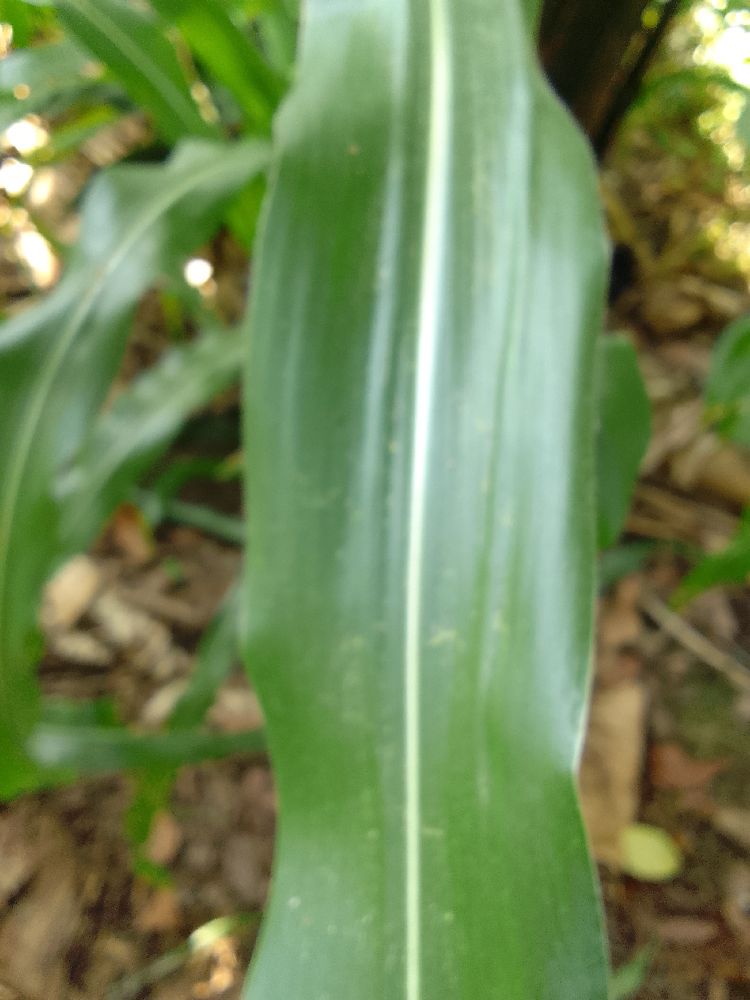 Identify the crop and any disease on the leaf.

maize, healthy
